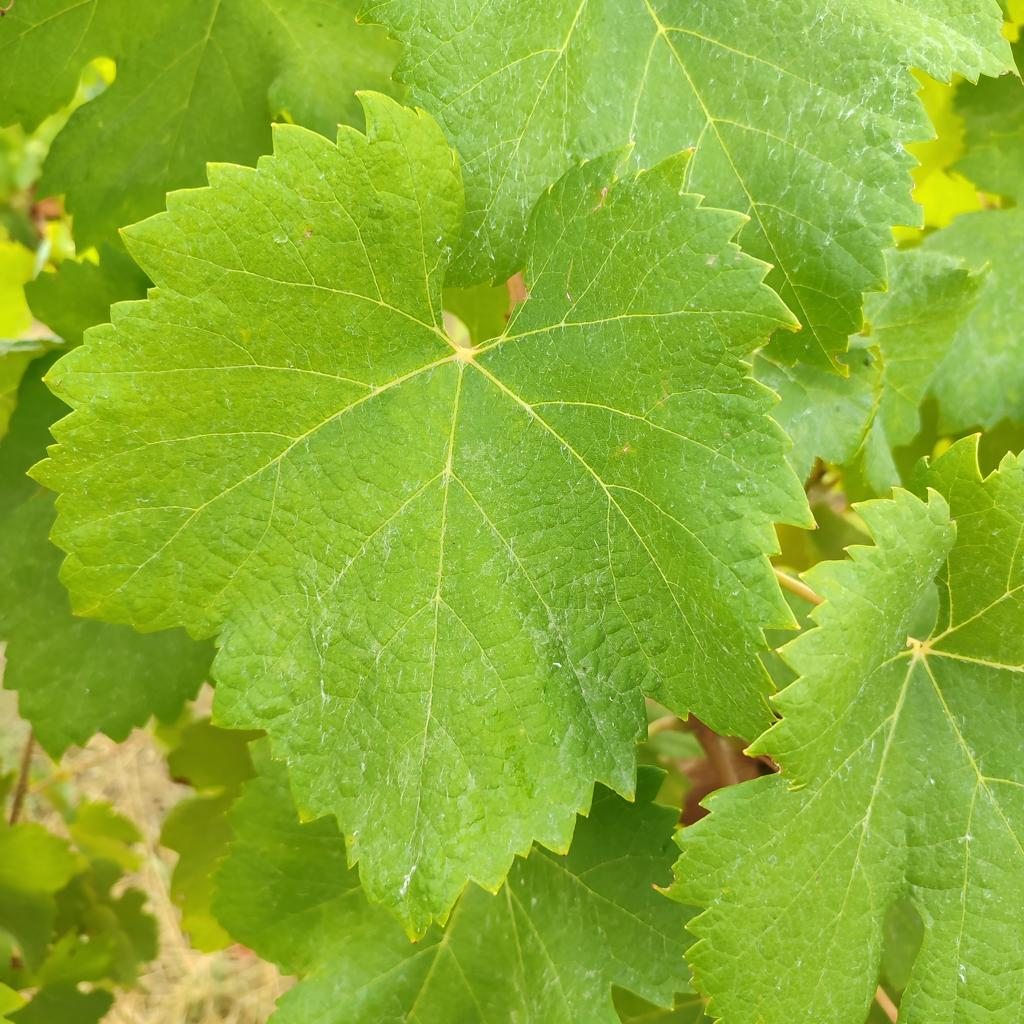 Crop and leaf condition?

grapevine, healthy
